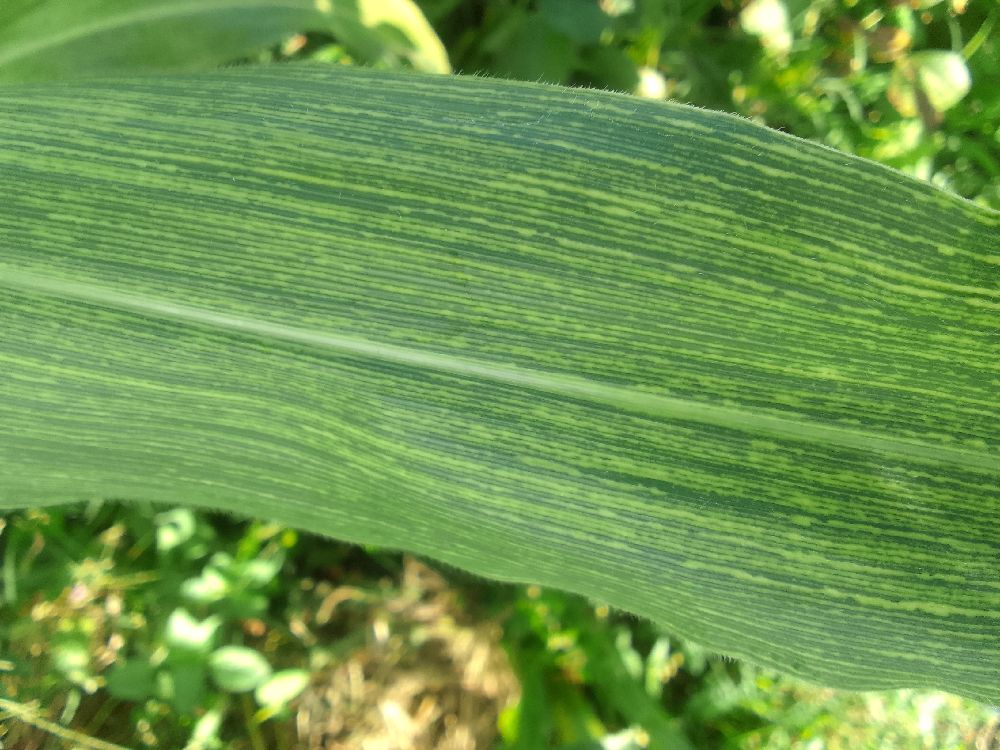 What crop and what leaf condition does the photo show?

maize, maize streak virus
